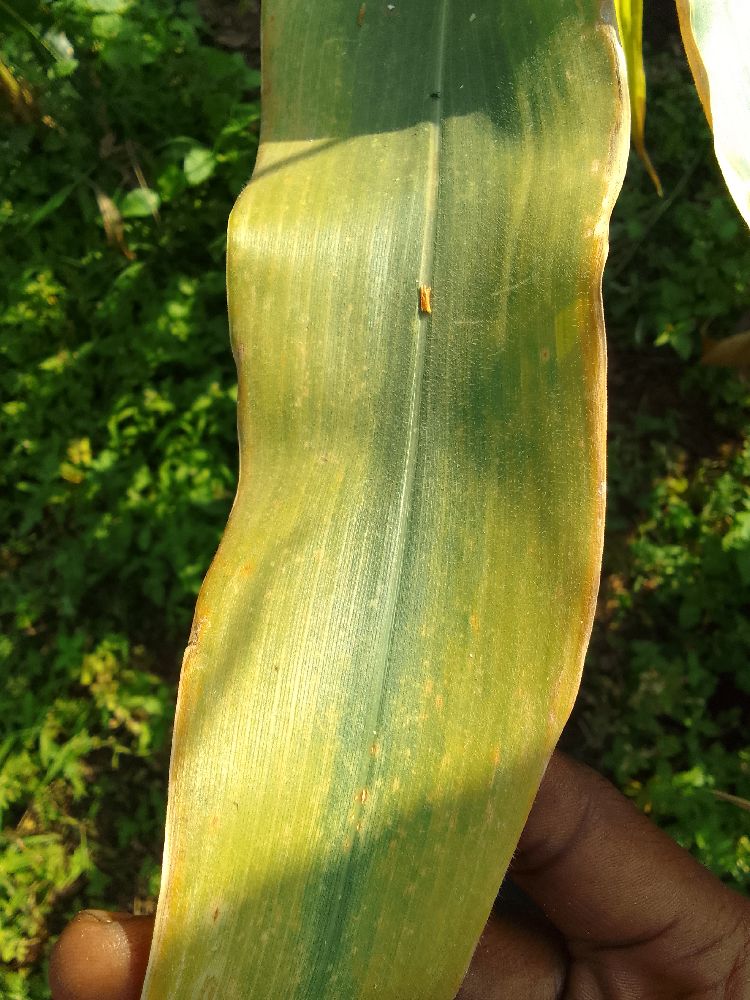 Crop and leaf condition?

maize, maize lethal necrosis
